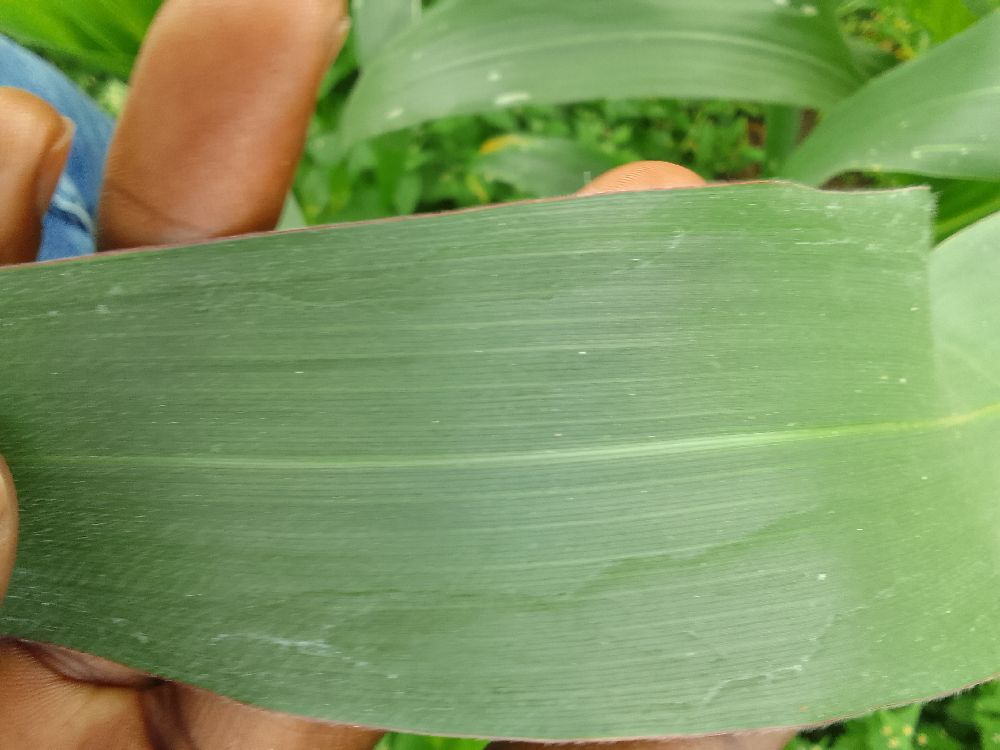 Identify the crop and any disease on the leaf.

maize, healthy
